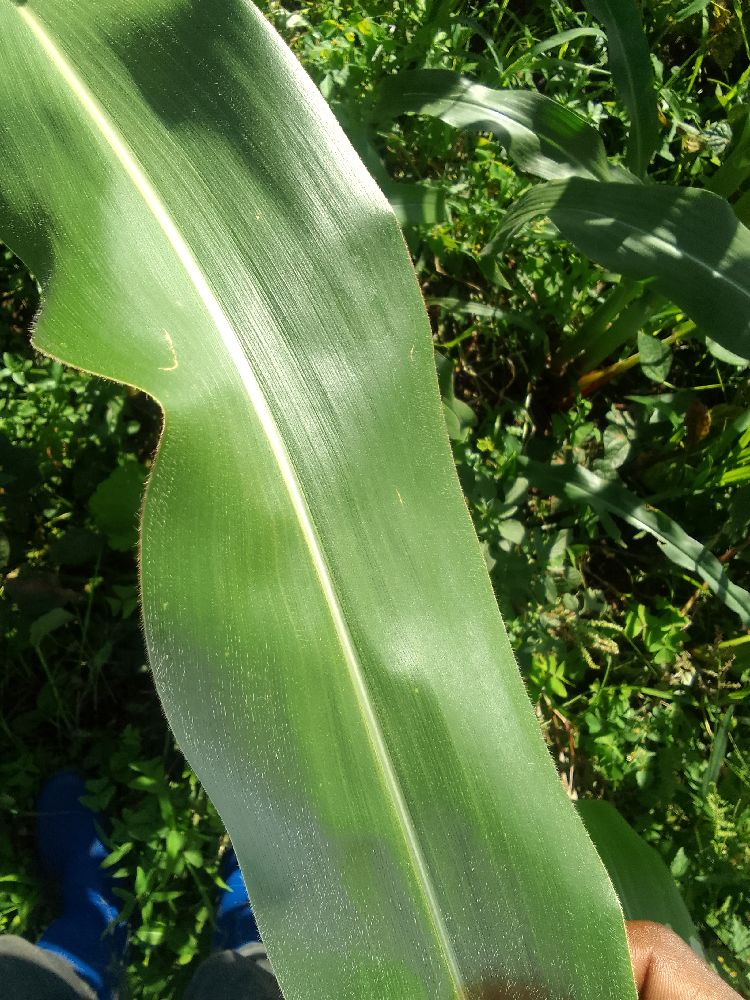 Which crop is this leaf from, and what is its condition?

maize, healthy
